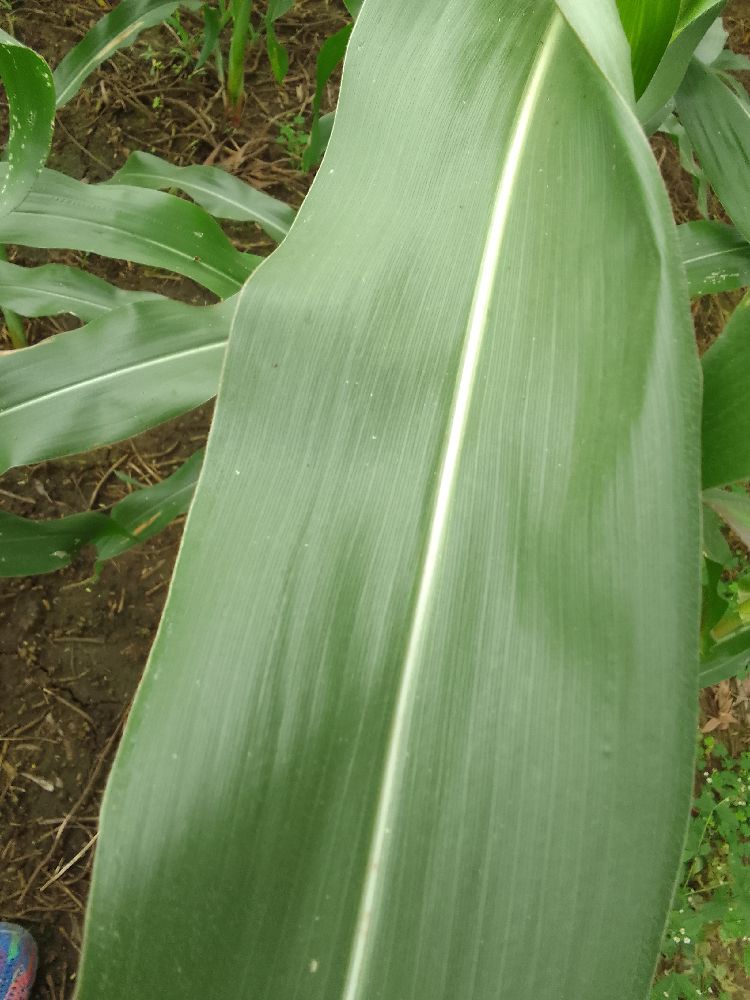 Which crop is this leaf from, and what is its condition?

maize, healthy
